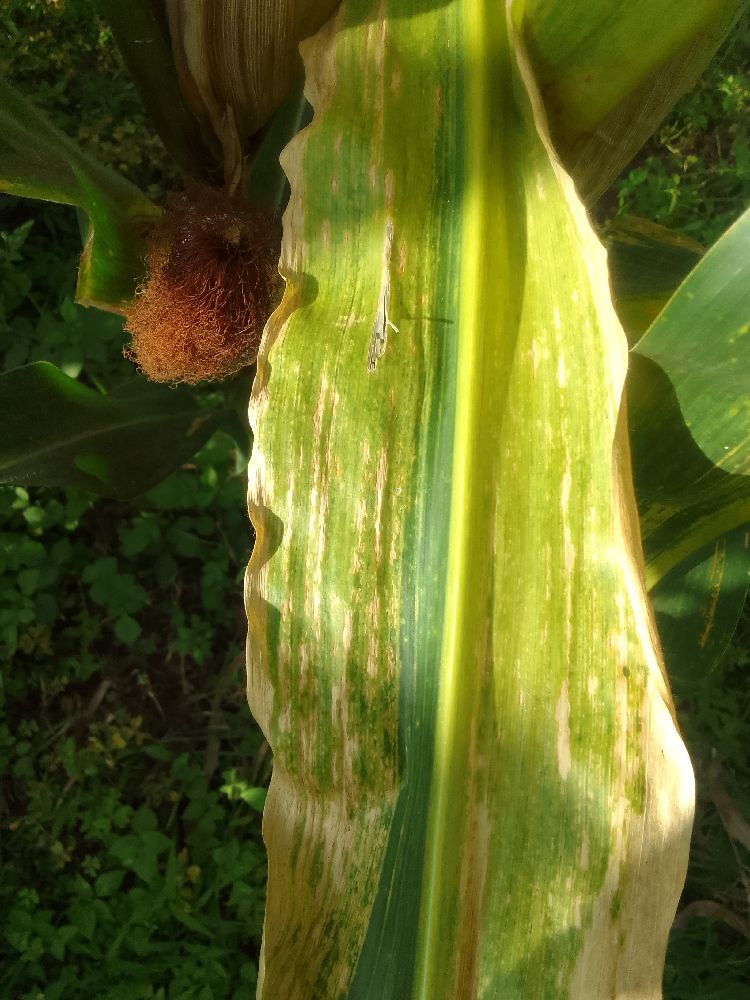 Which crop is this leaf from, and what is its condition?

maize, maize lethal necrosis
